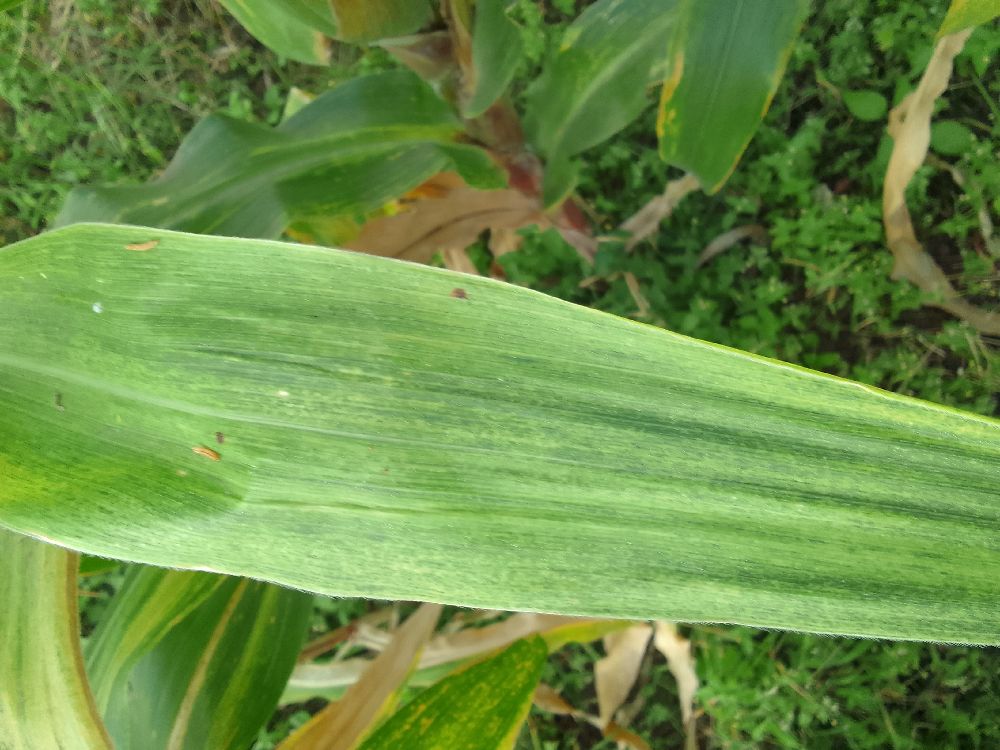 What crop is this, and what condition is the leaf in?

maize, maize lethal necrosis
